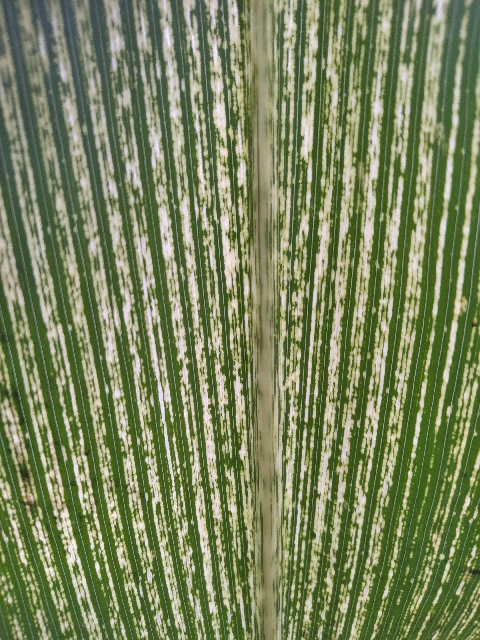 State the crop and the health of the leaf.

maize, maize streak virus
